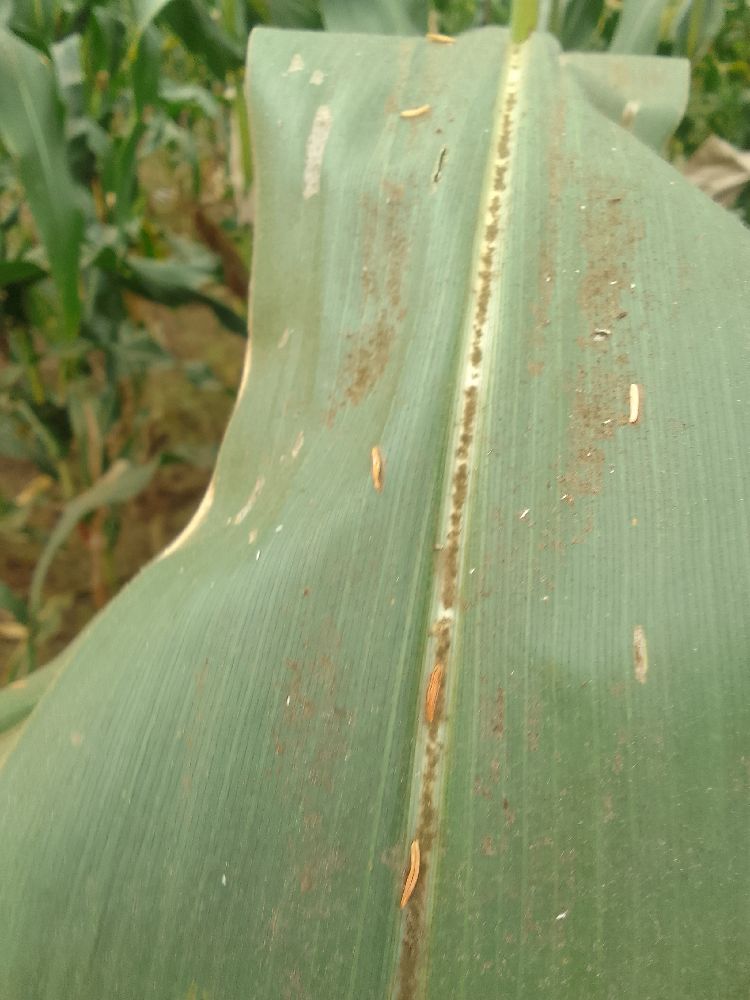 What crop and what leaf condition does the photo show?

maize, healthy
